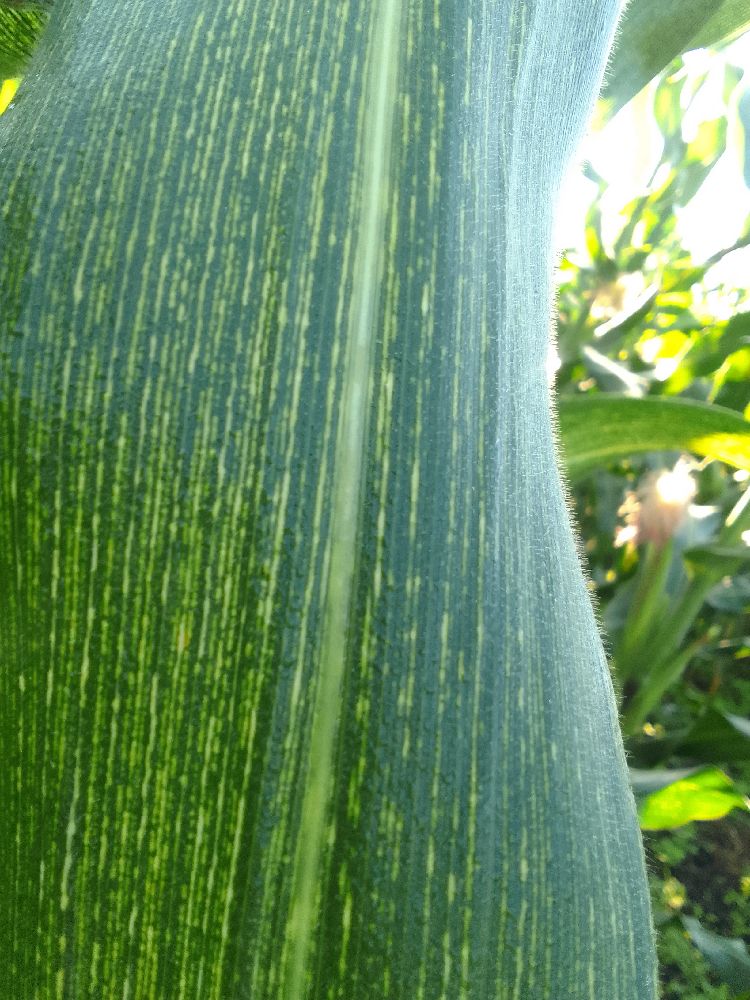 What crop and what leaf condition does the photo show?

maize, maize streak virus
